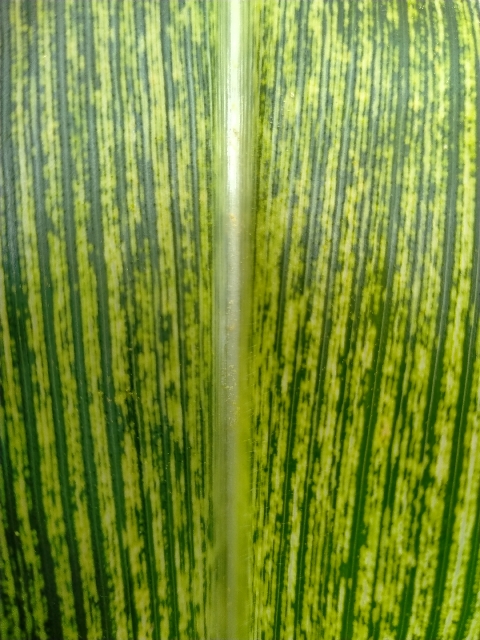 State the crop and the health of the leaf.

maize, maize streak virus
